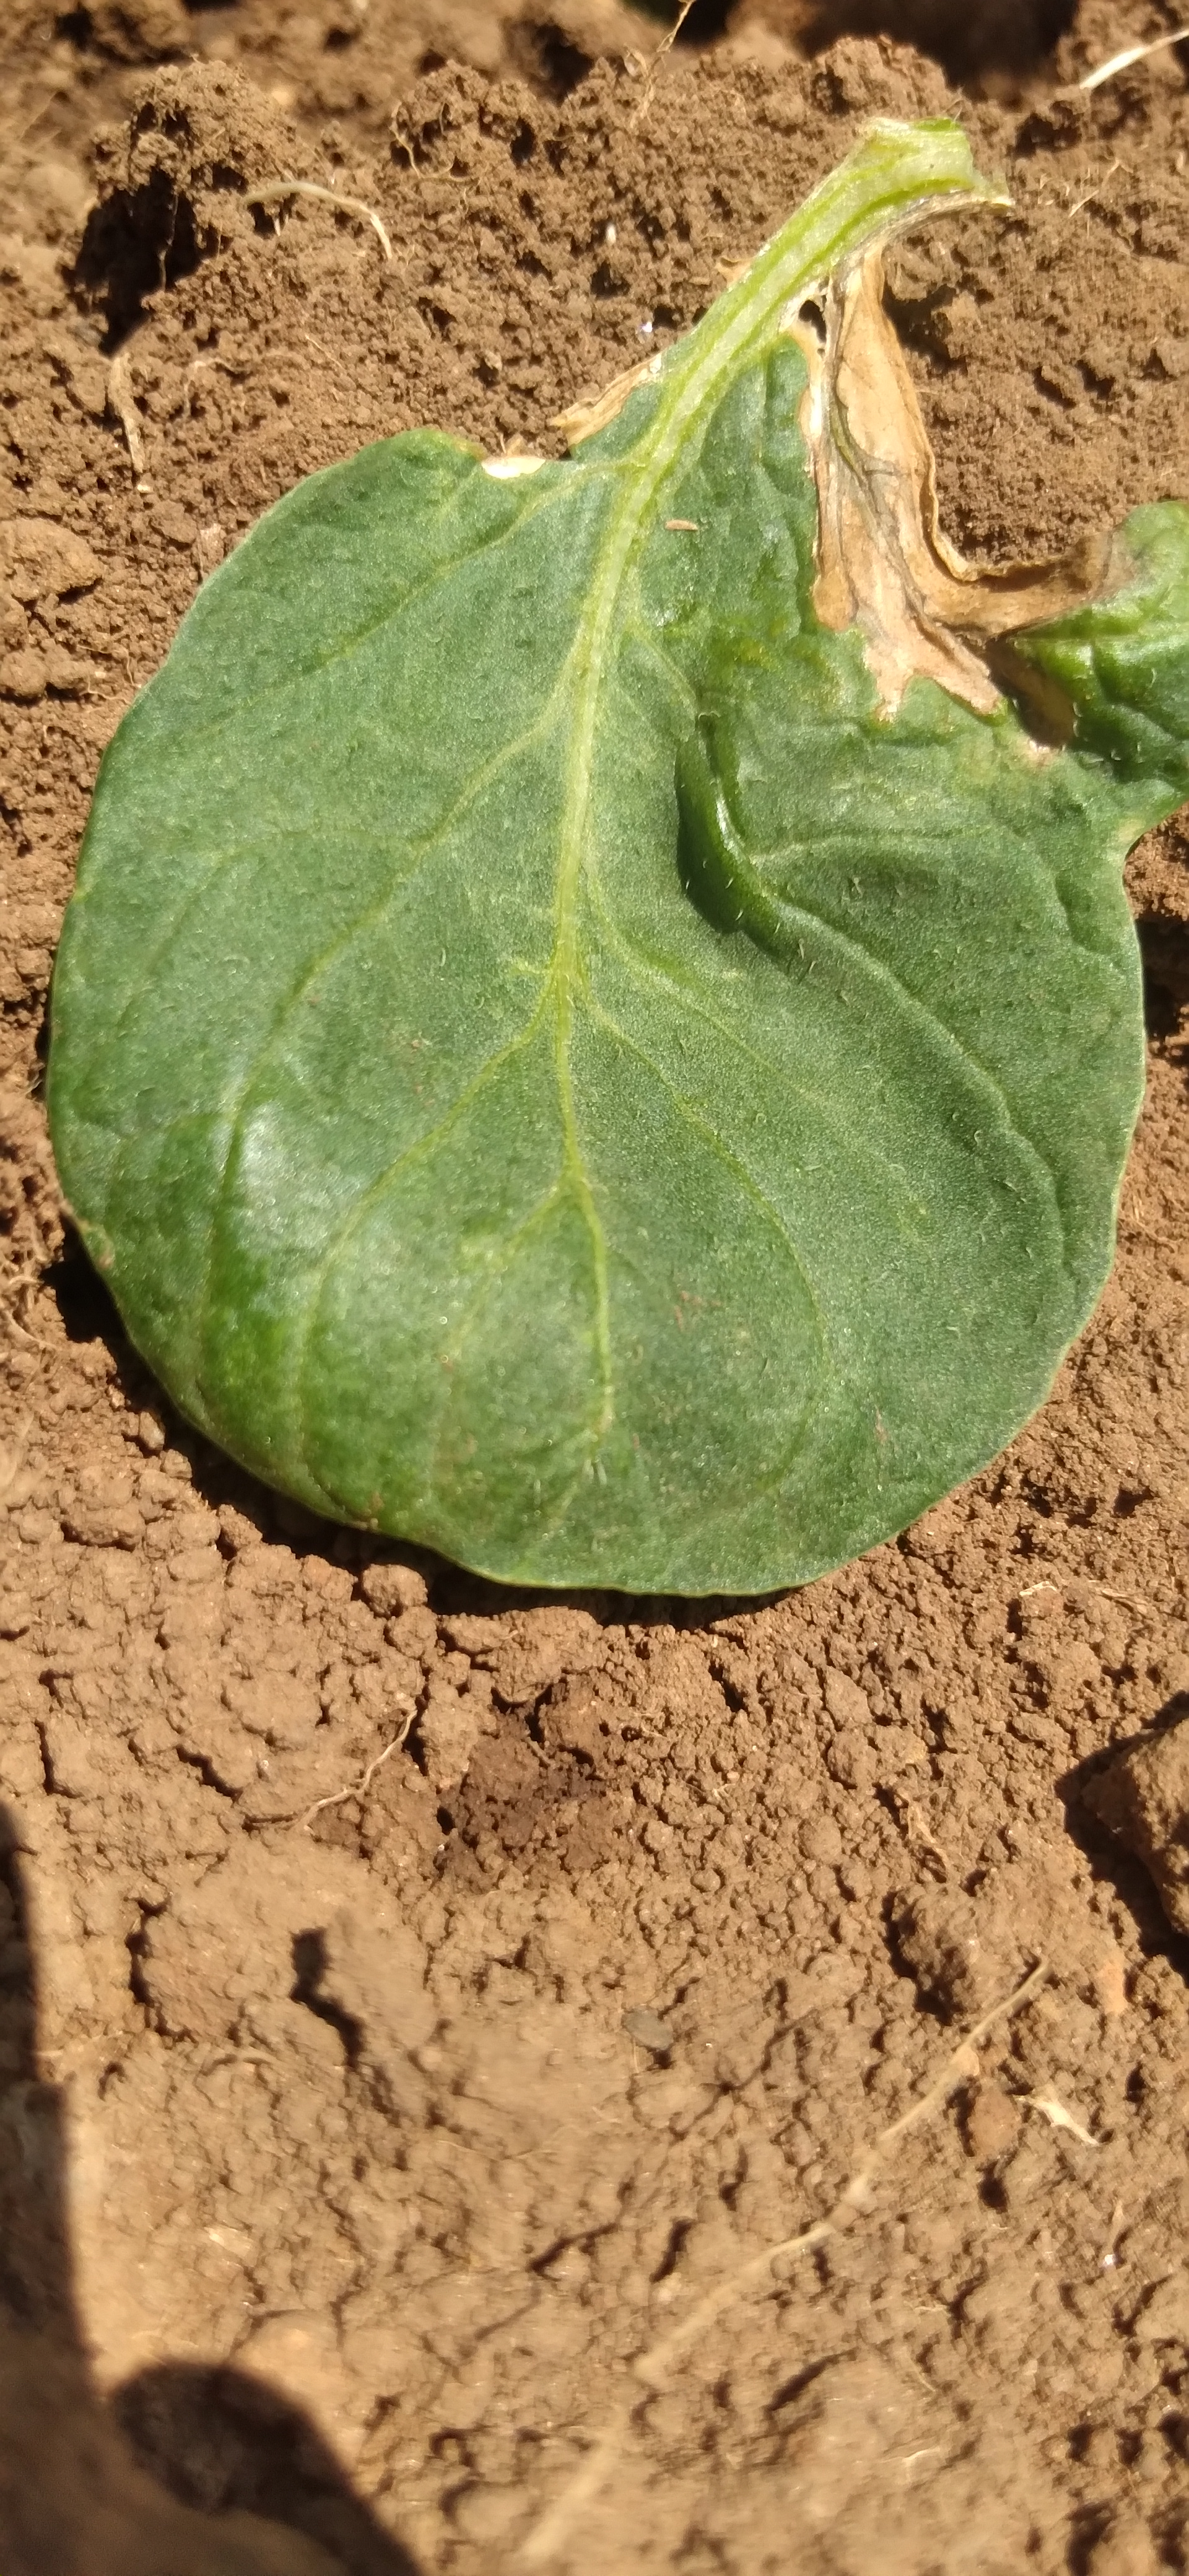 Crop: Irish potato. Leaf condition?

early blight
